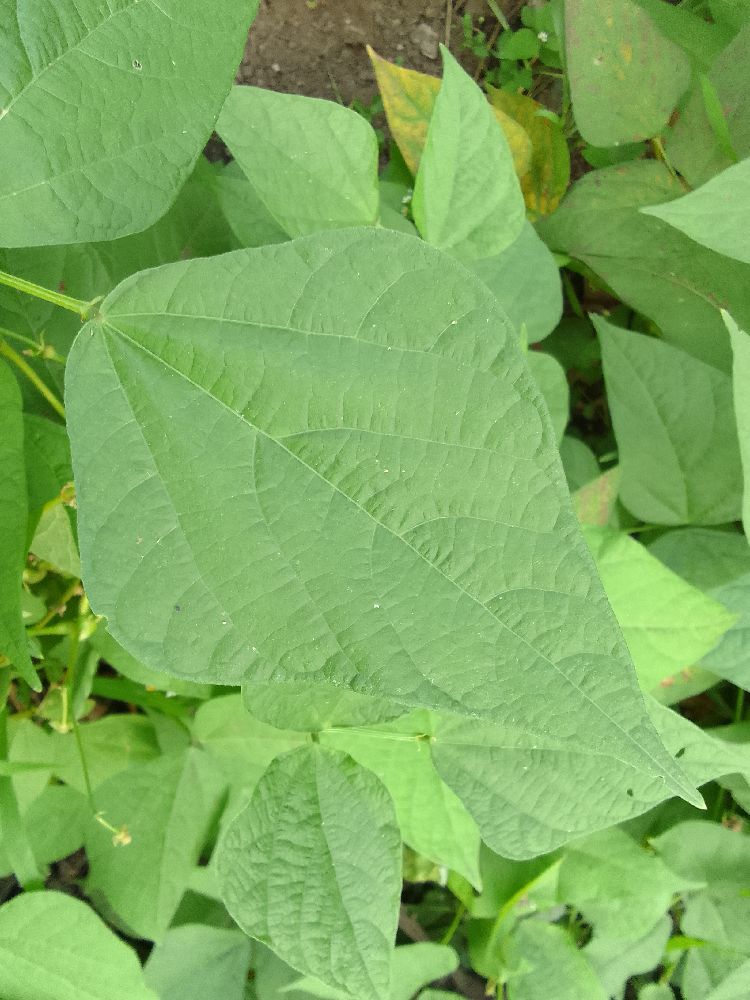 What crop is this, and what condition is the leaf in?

common bean, healthy
